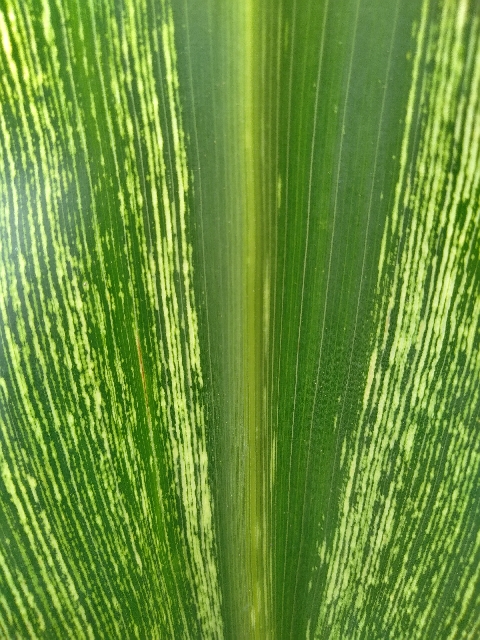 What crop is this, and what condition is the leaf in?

maize, maize streak virus
